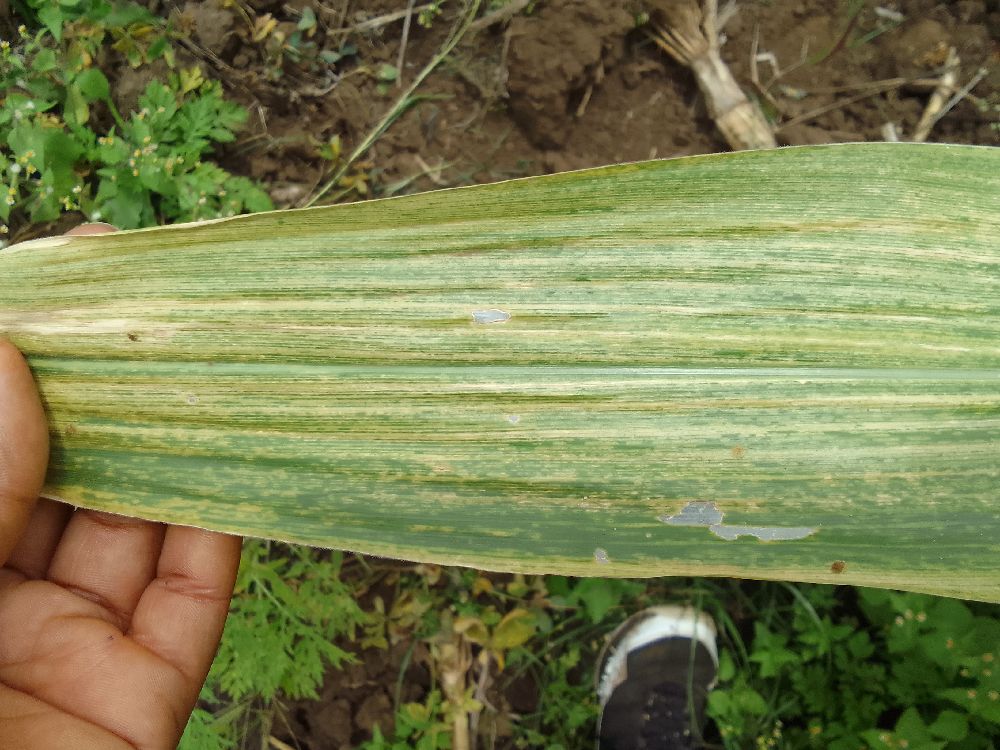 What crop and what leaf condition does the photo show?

maize, maize lethal necrosis
